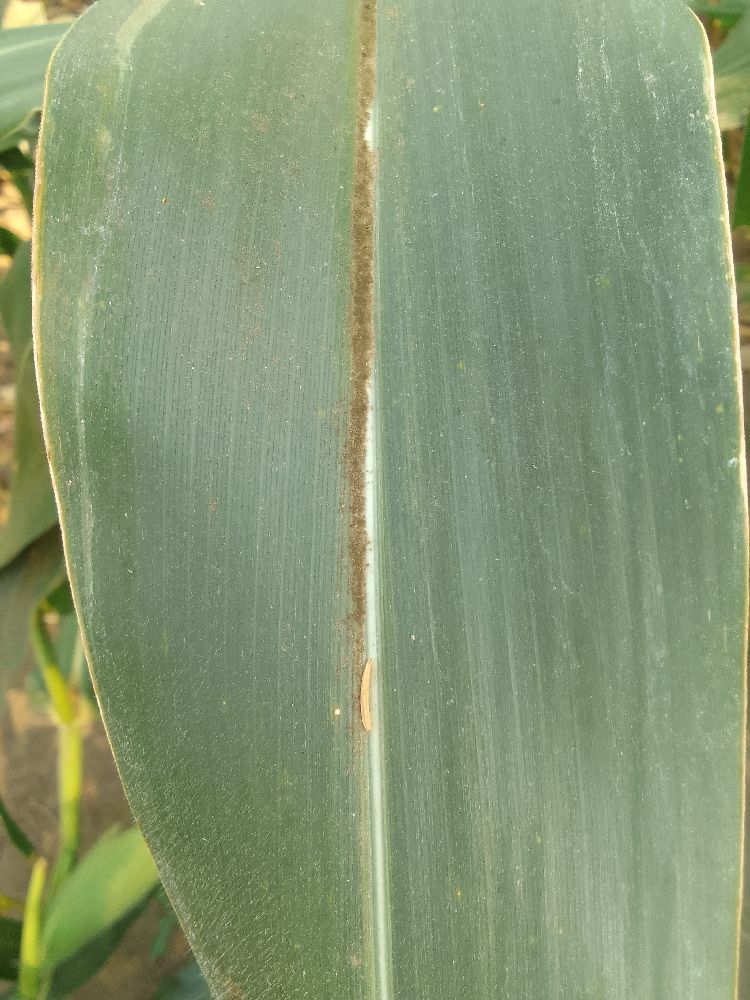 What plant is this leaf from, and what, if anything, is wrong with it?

maize, healthy
